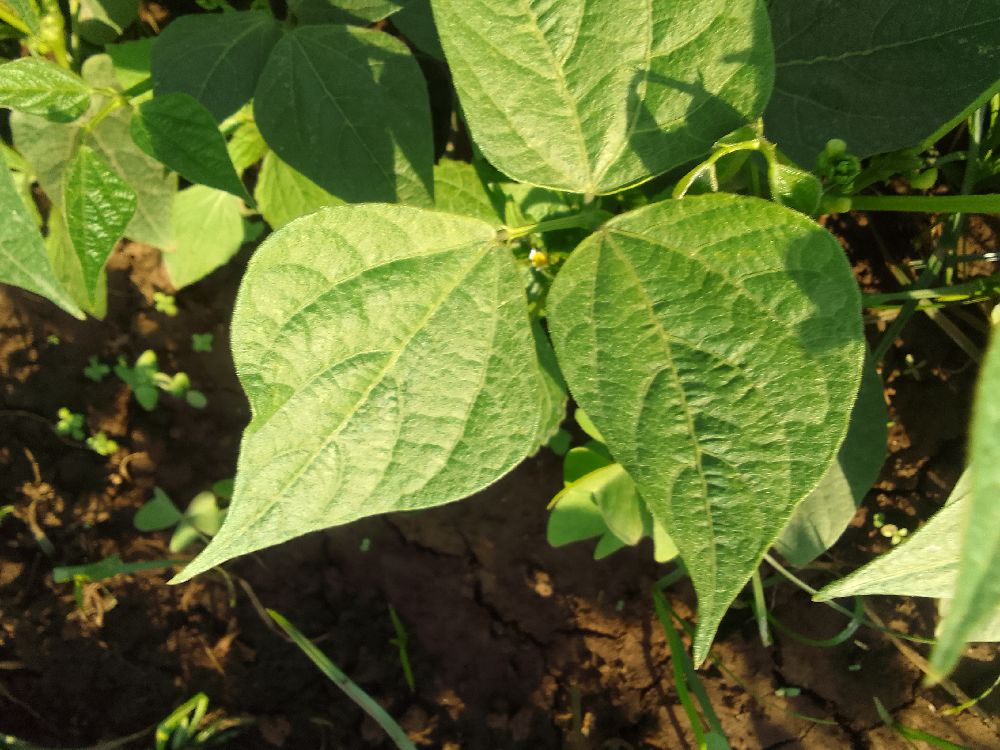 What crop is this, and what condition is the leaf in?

common bean, healthy
